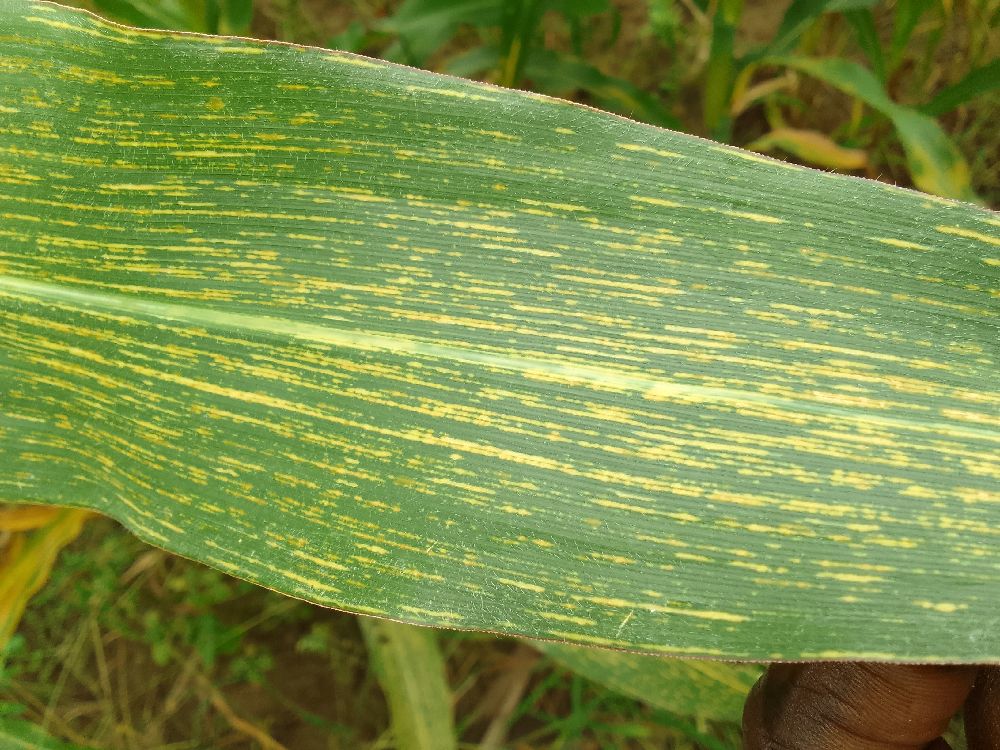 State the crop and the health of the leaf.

maize, maize streak virus
